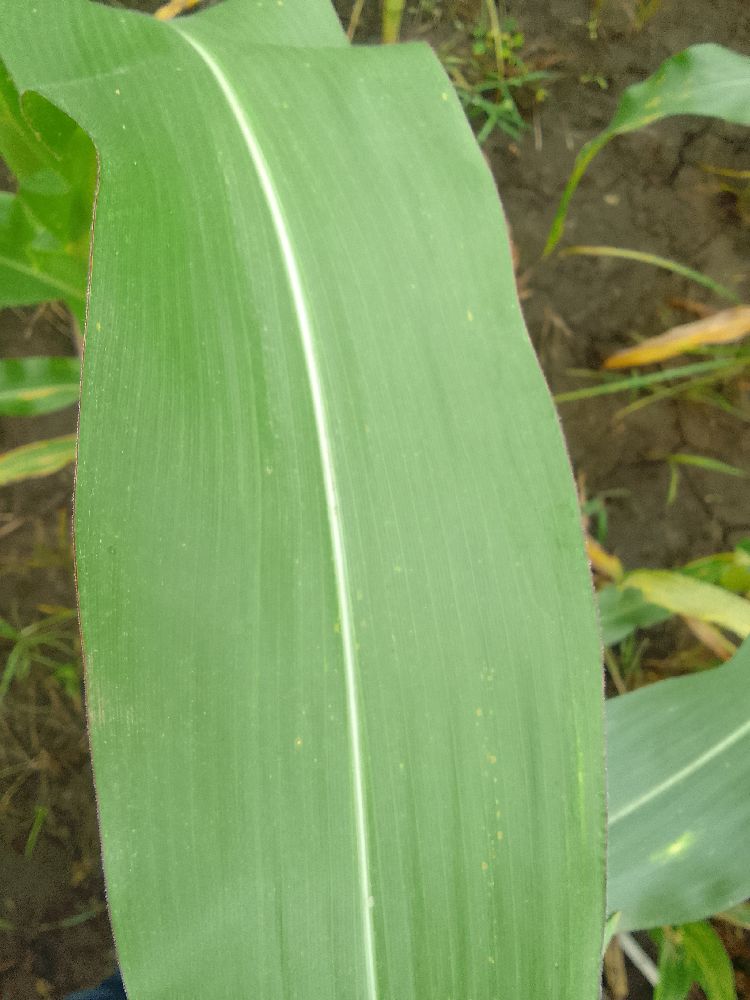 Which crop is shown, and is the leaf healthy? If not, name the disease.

maize, healthy
